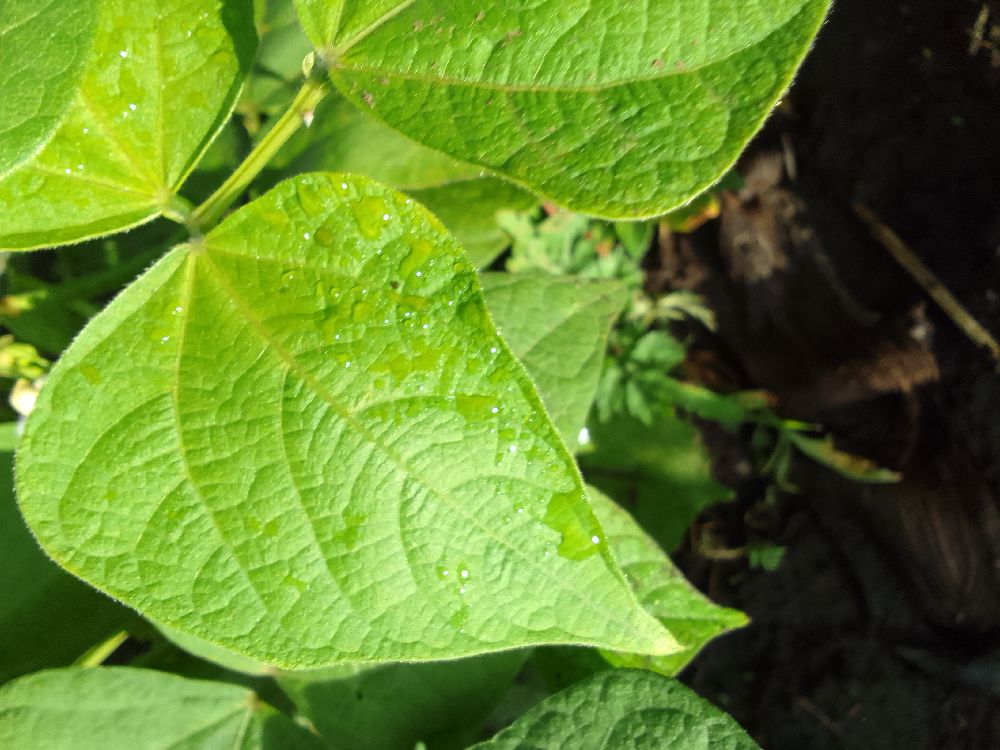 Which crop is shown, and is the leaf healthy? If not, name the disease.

common bean, healthy
